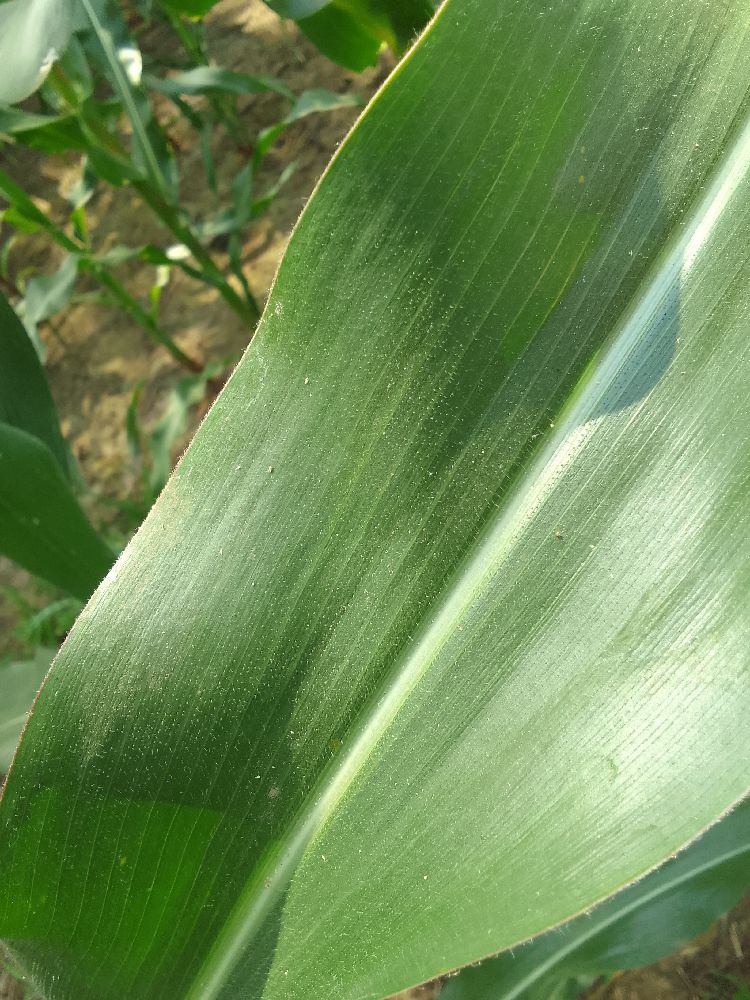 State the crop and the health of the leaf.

maize, healthy
